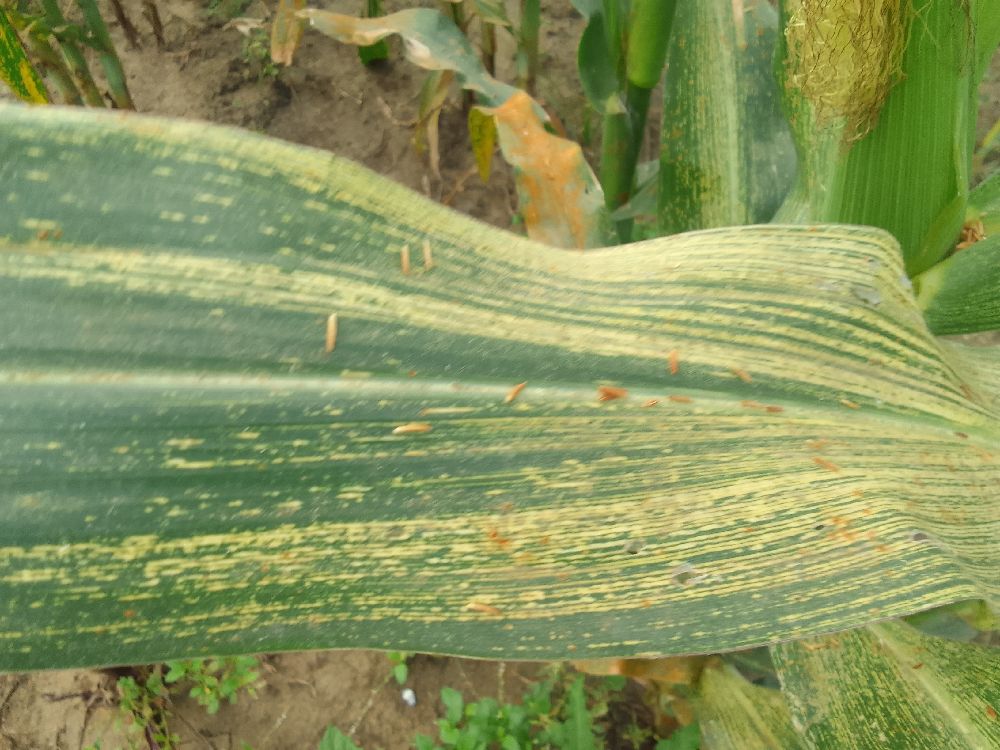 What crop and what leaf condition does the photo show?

maize, maize streak virus
